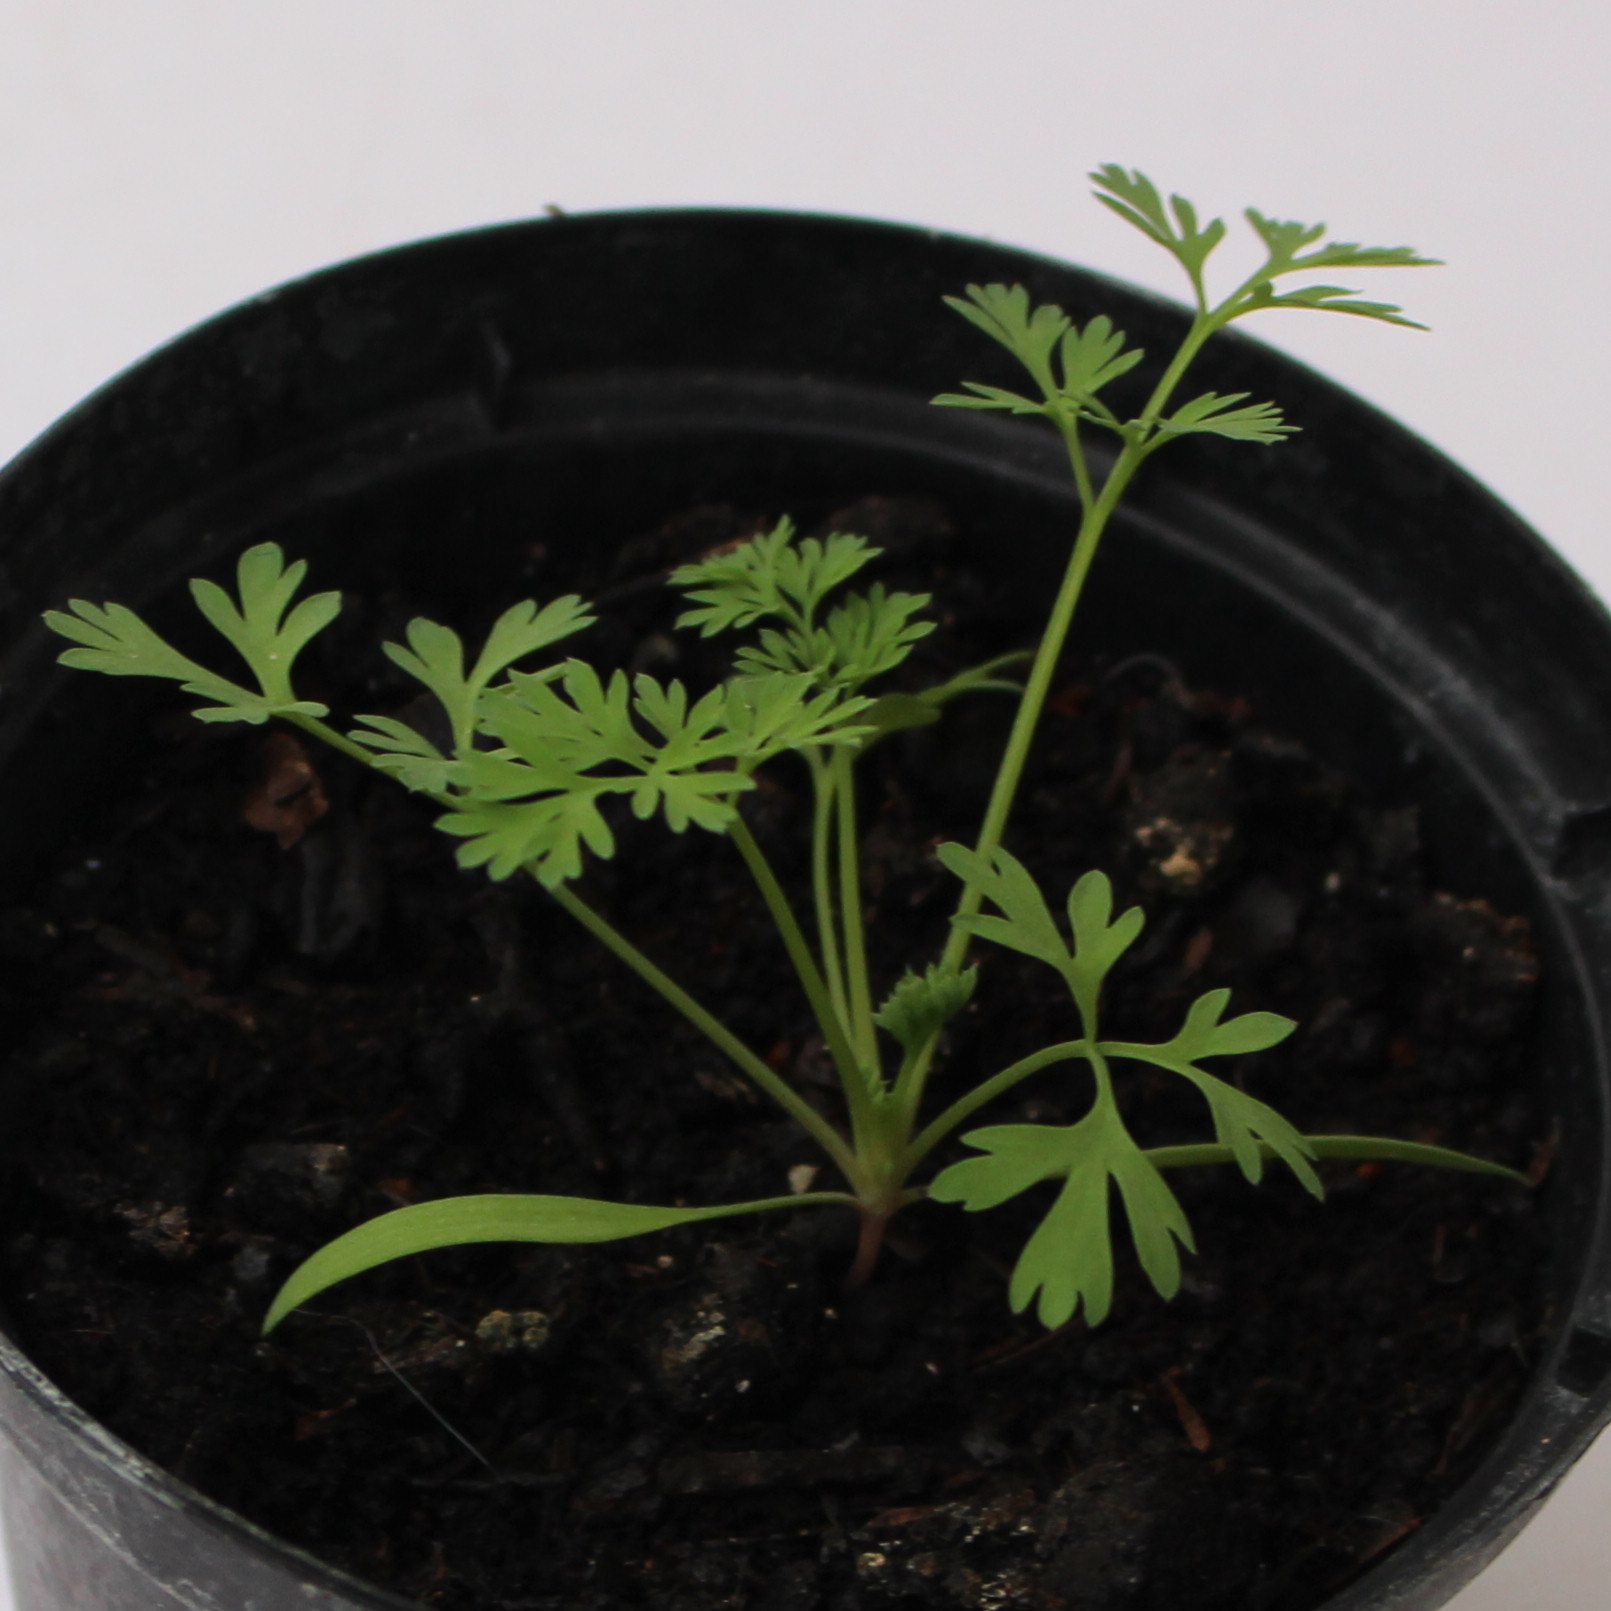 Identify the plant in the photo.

Fumaria officinalis
